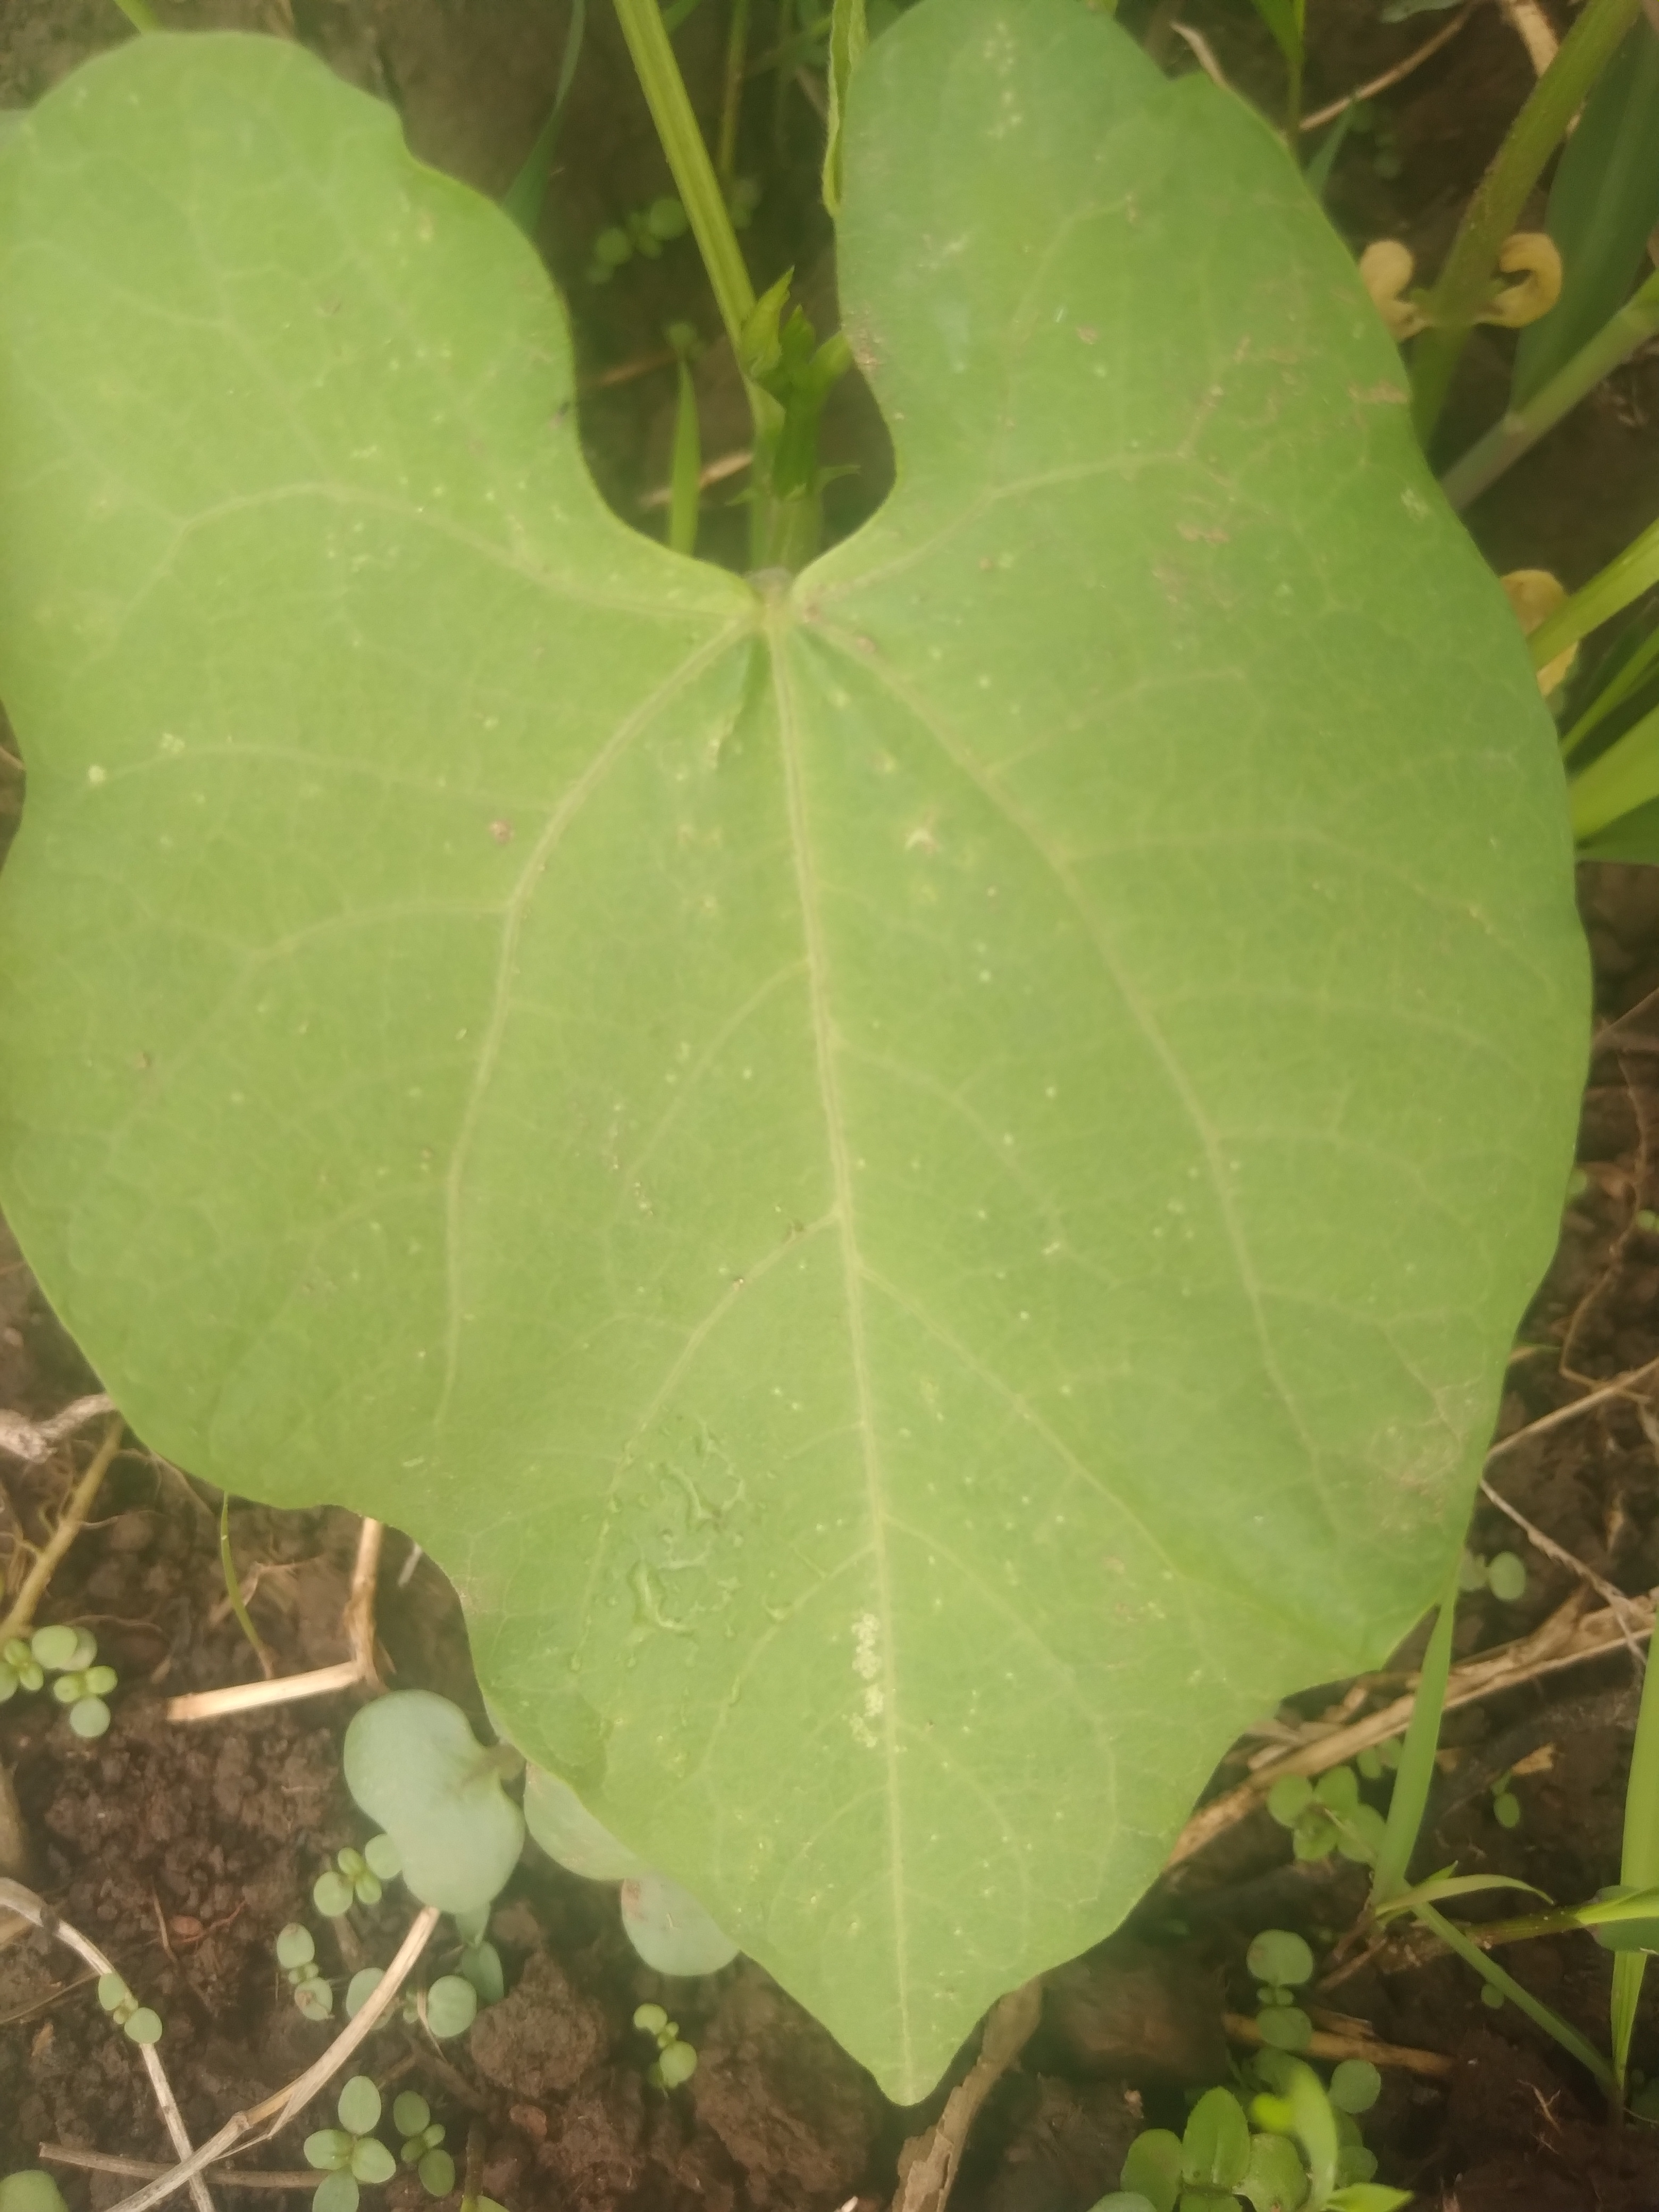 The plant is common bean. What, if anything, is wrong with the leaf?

healthy
